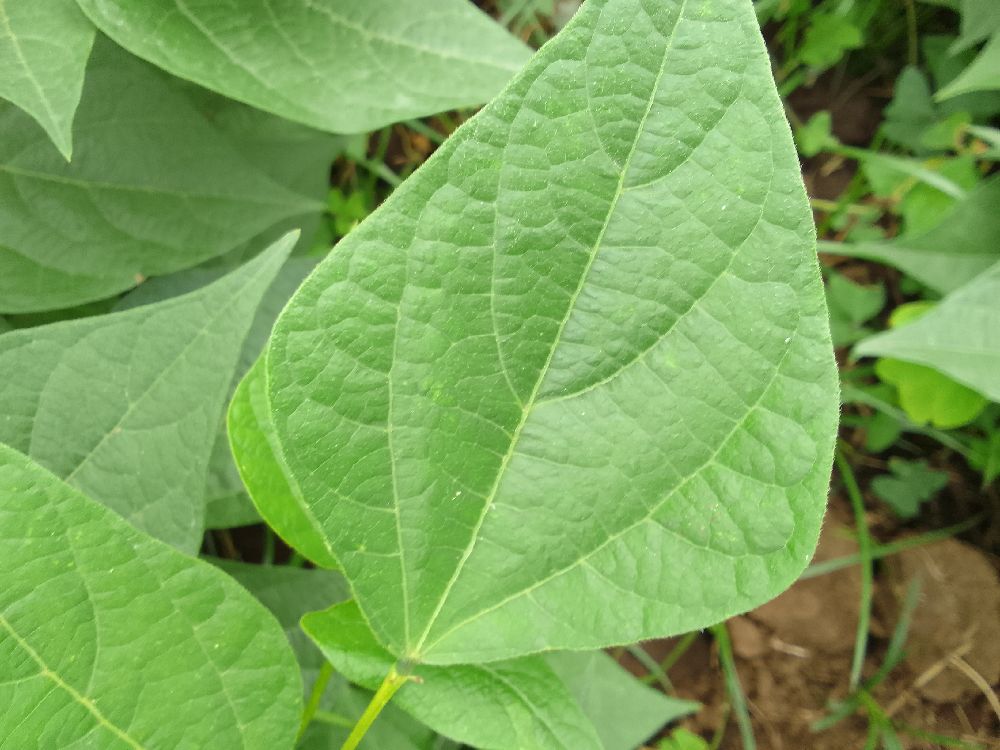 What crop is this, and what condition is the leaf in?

common bean, healthy
